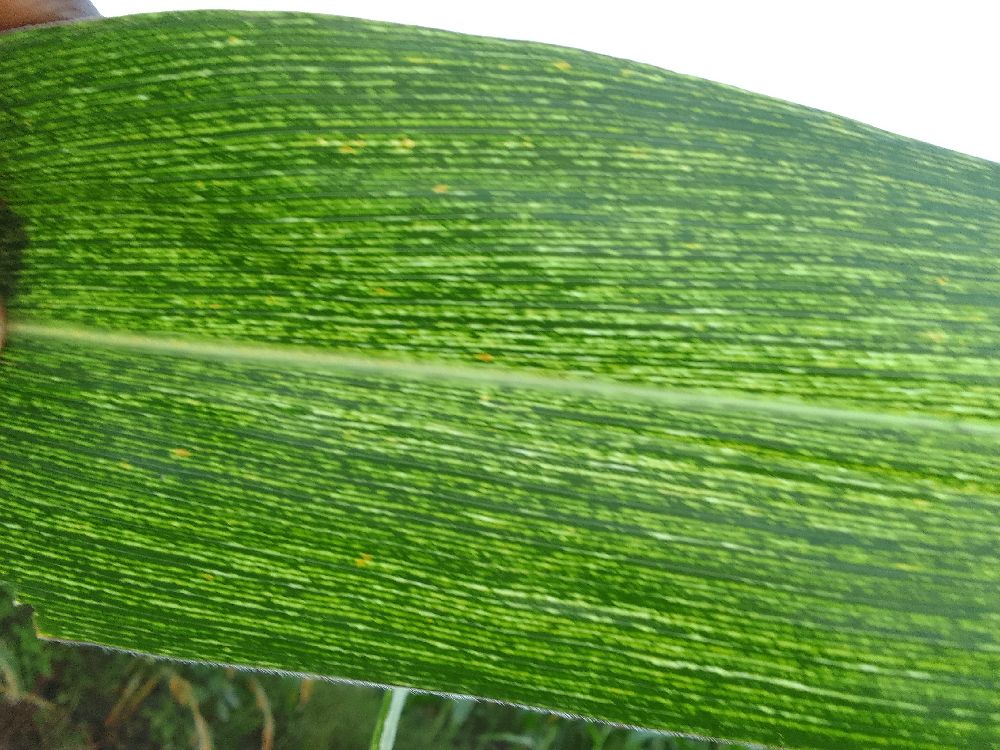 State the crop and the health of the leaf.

maize, maize streak virus
